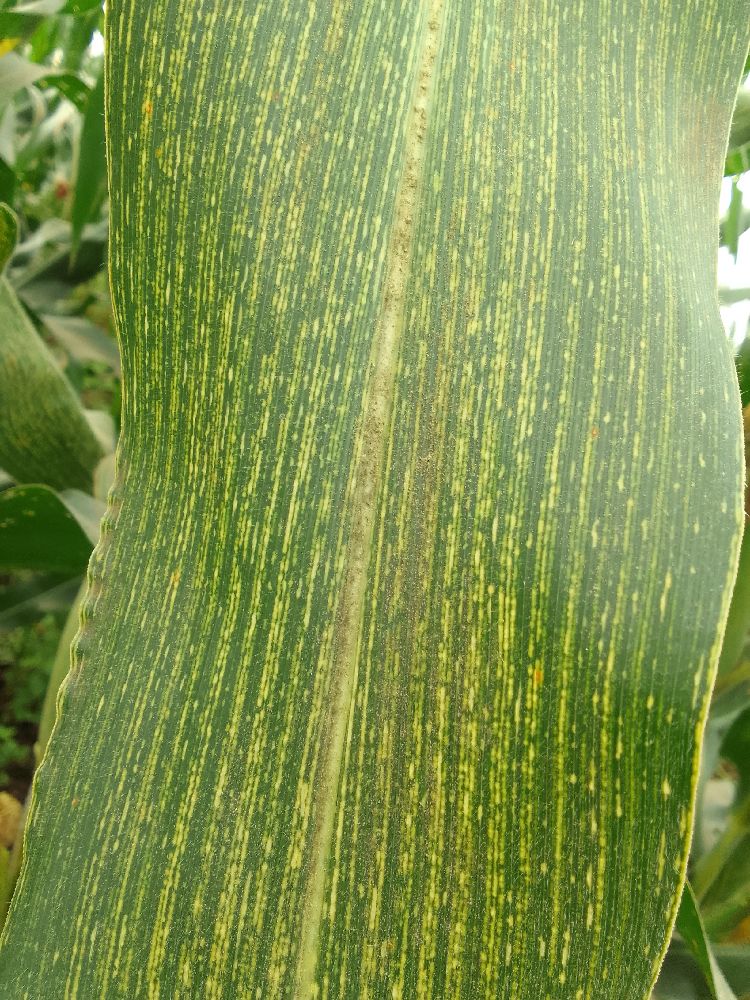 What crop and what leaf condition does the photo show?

maize, maize streak virus
